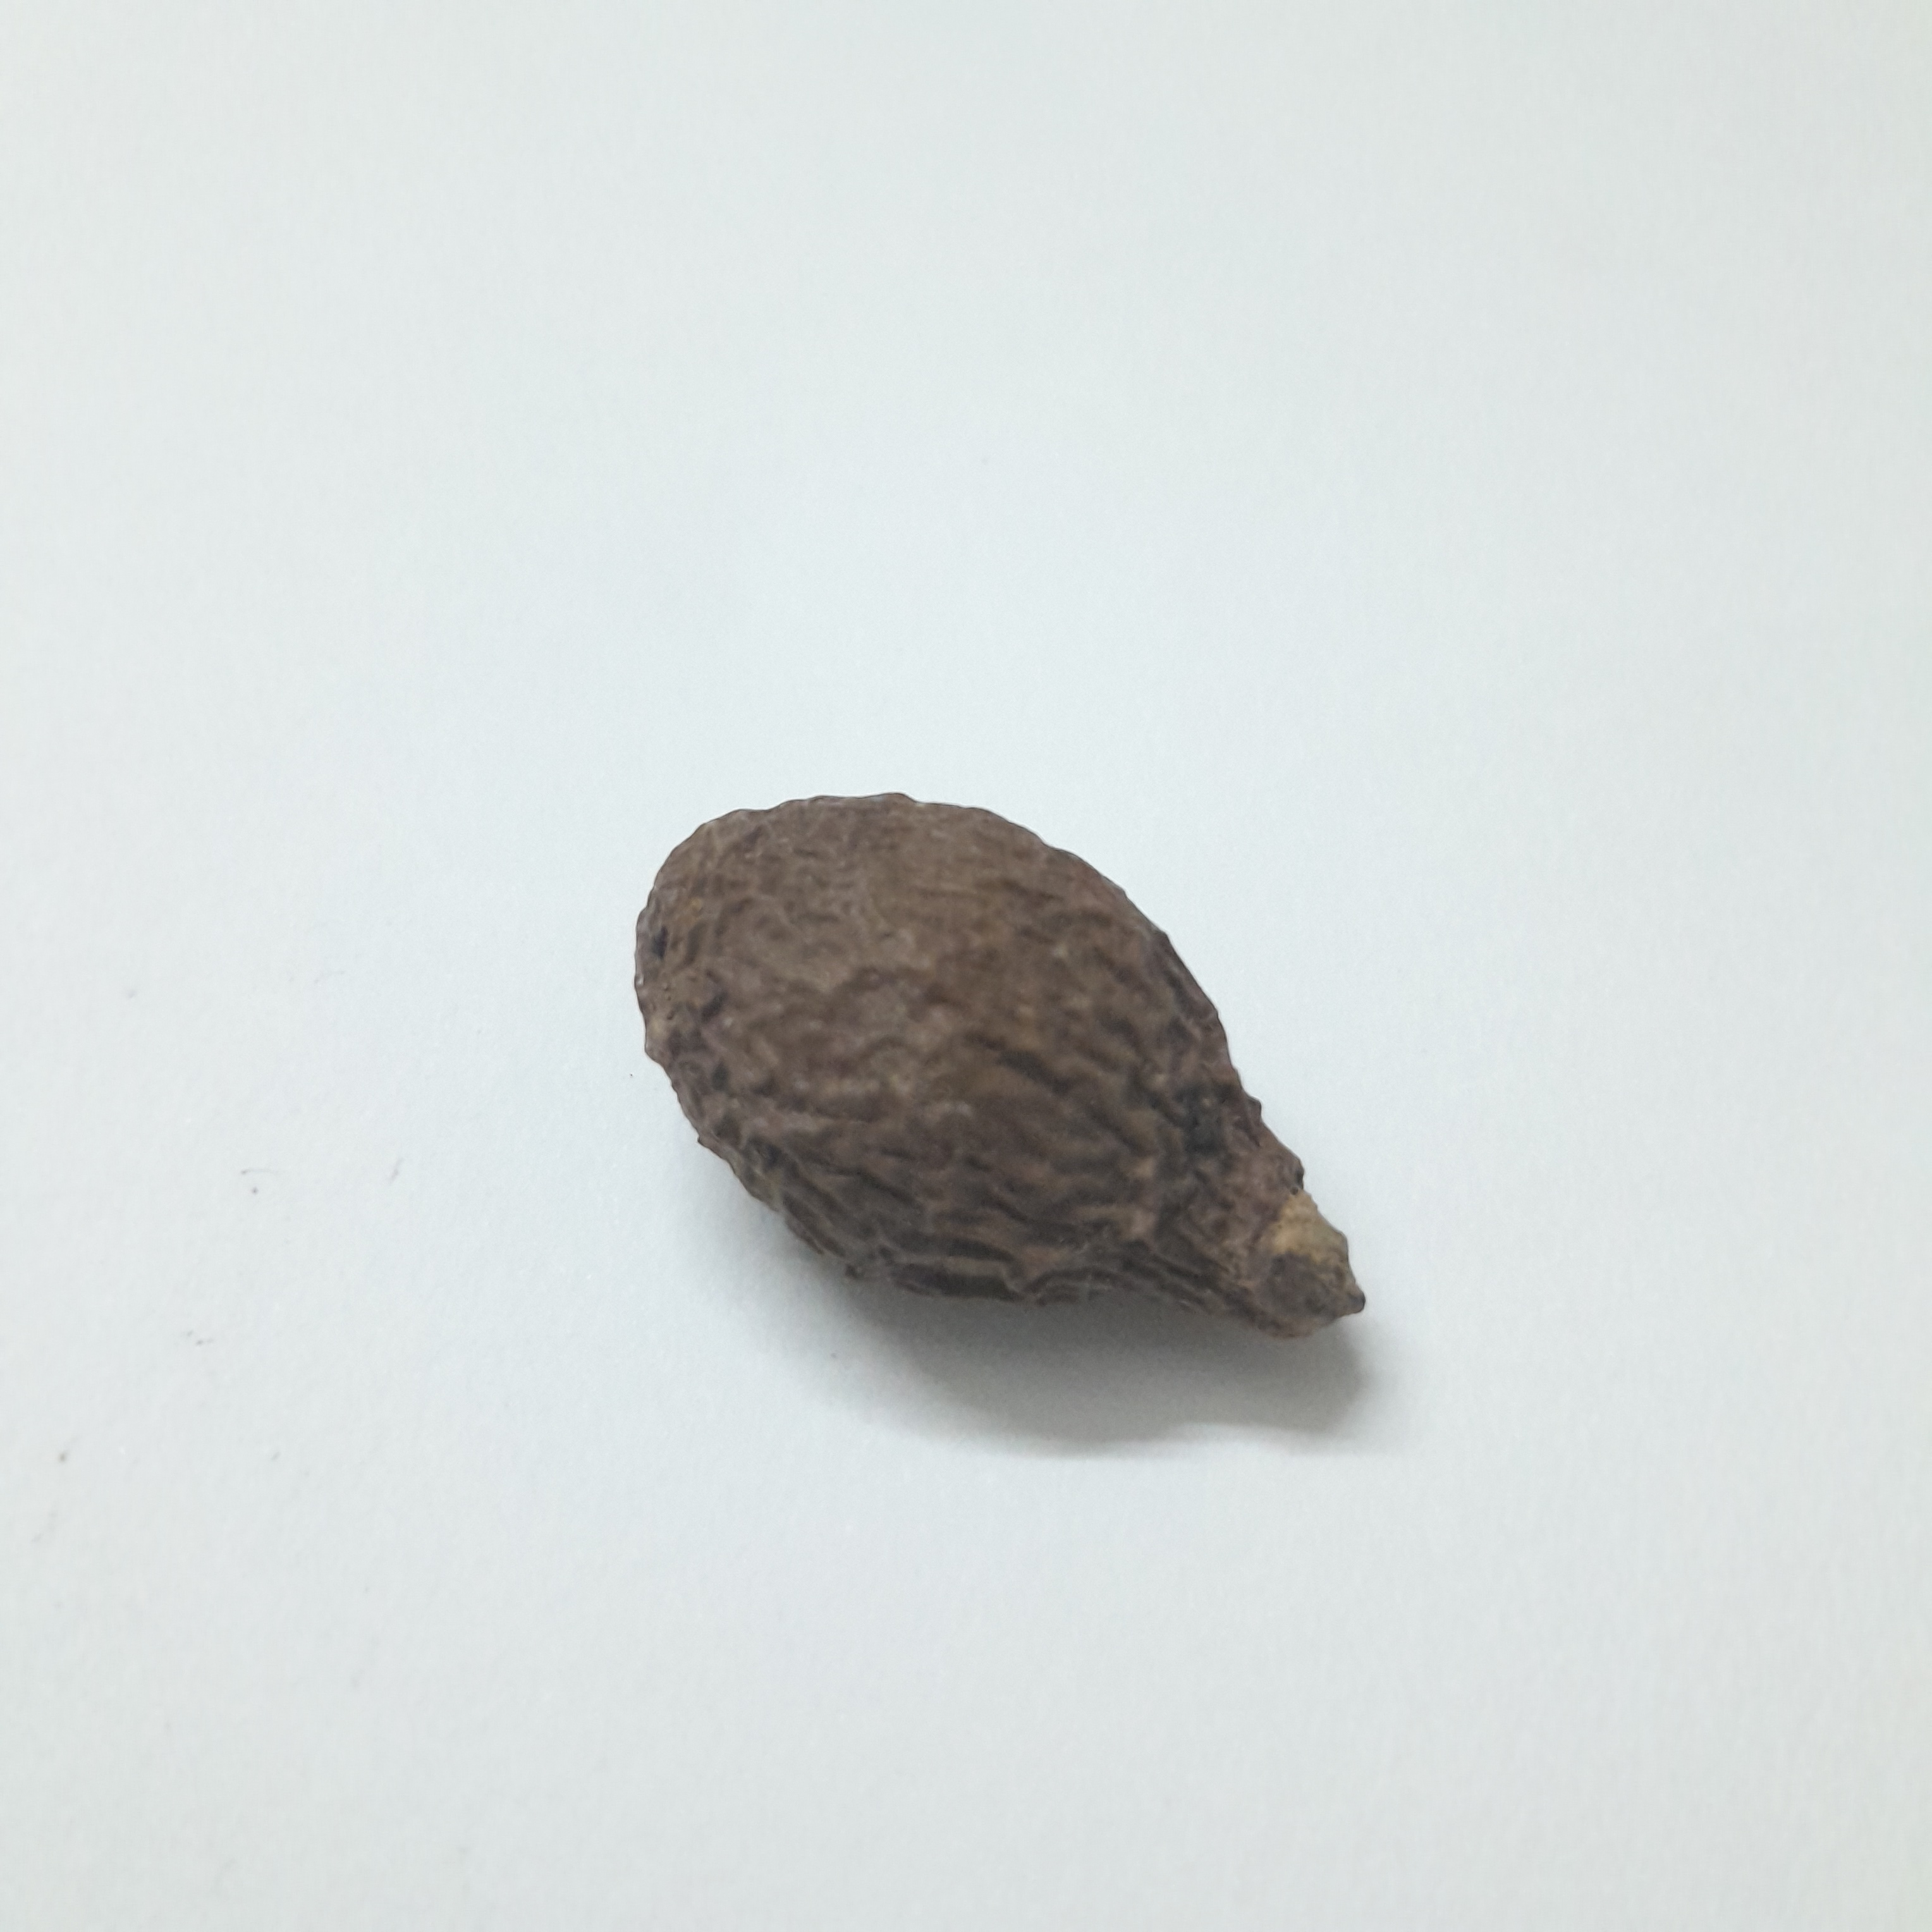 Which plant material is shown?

niranjanphal
